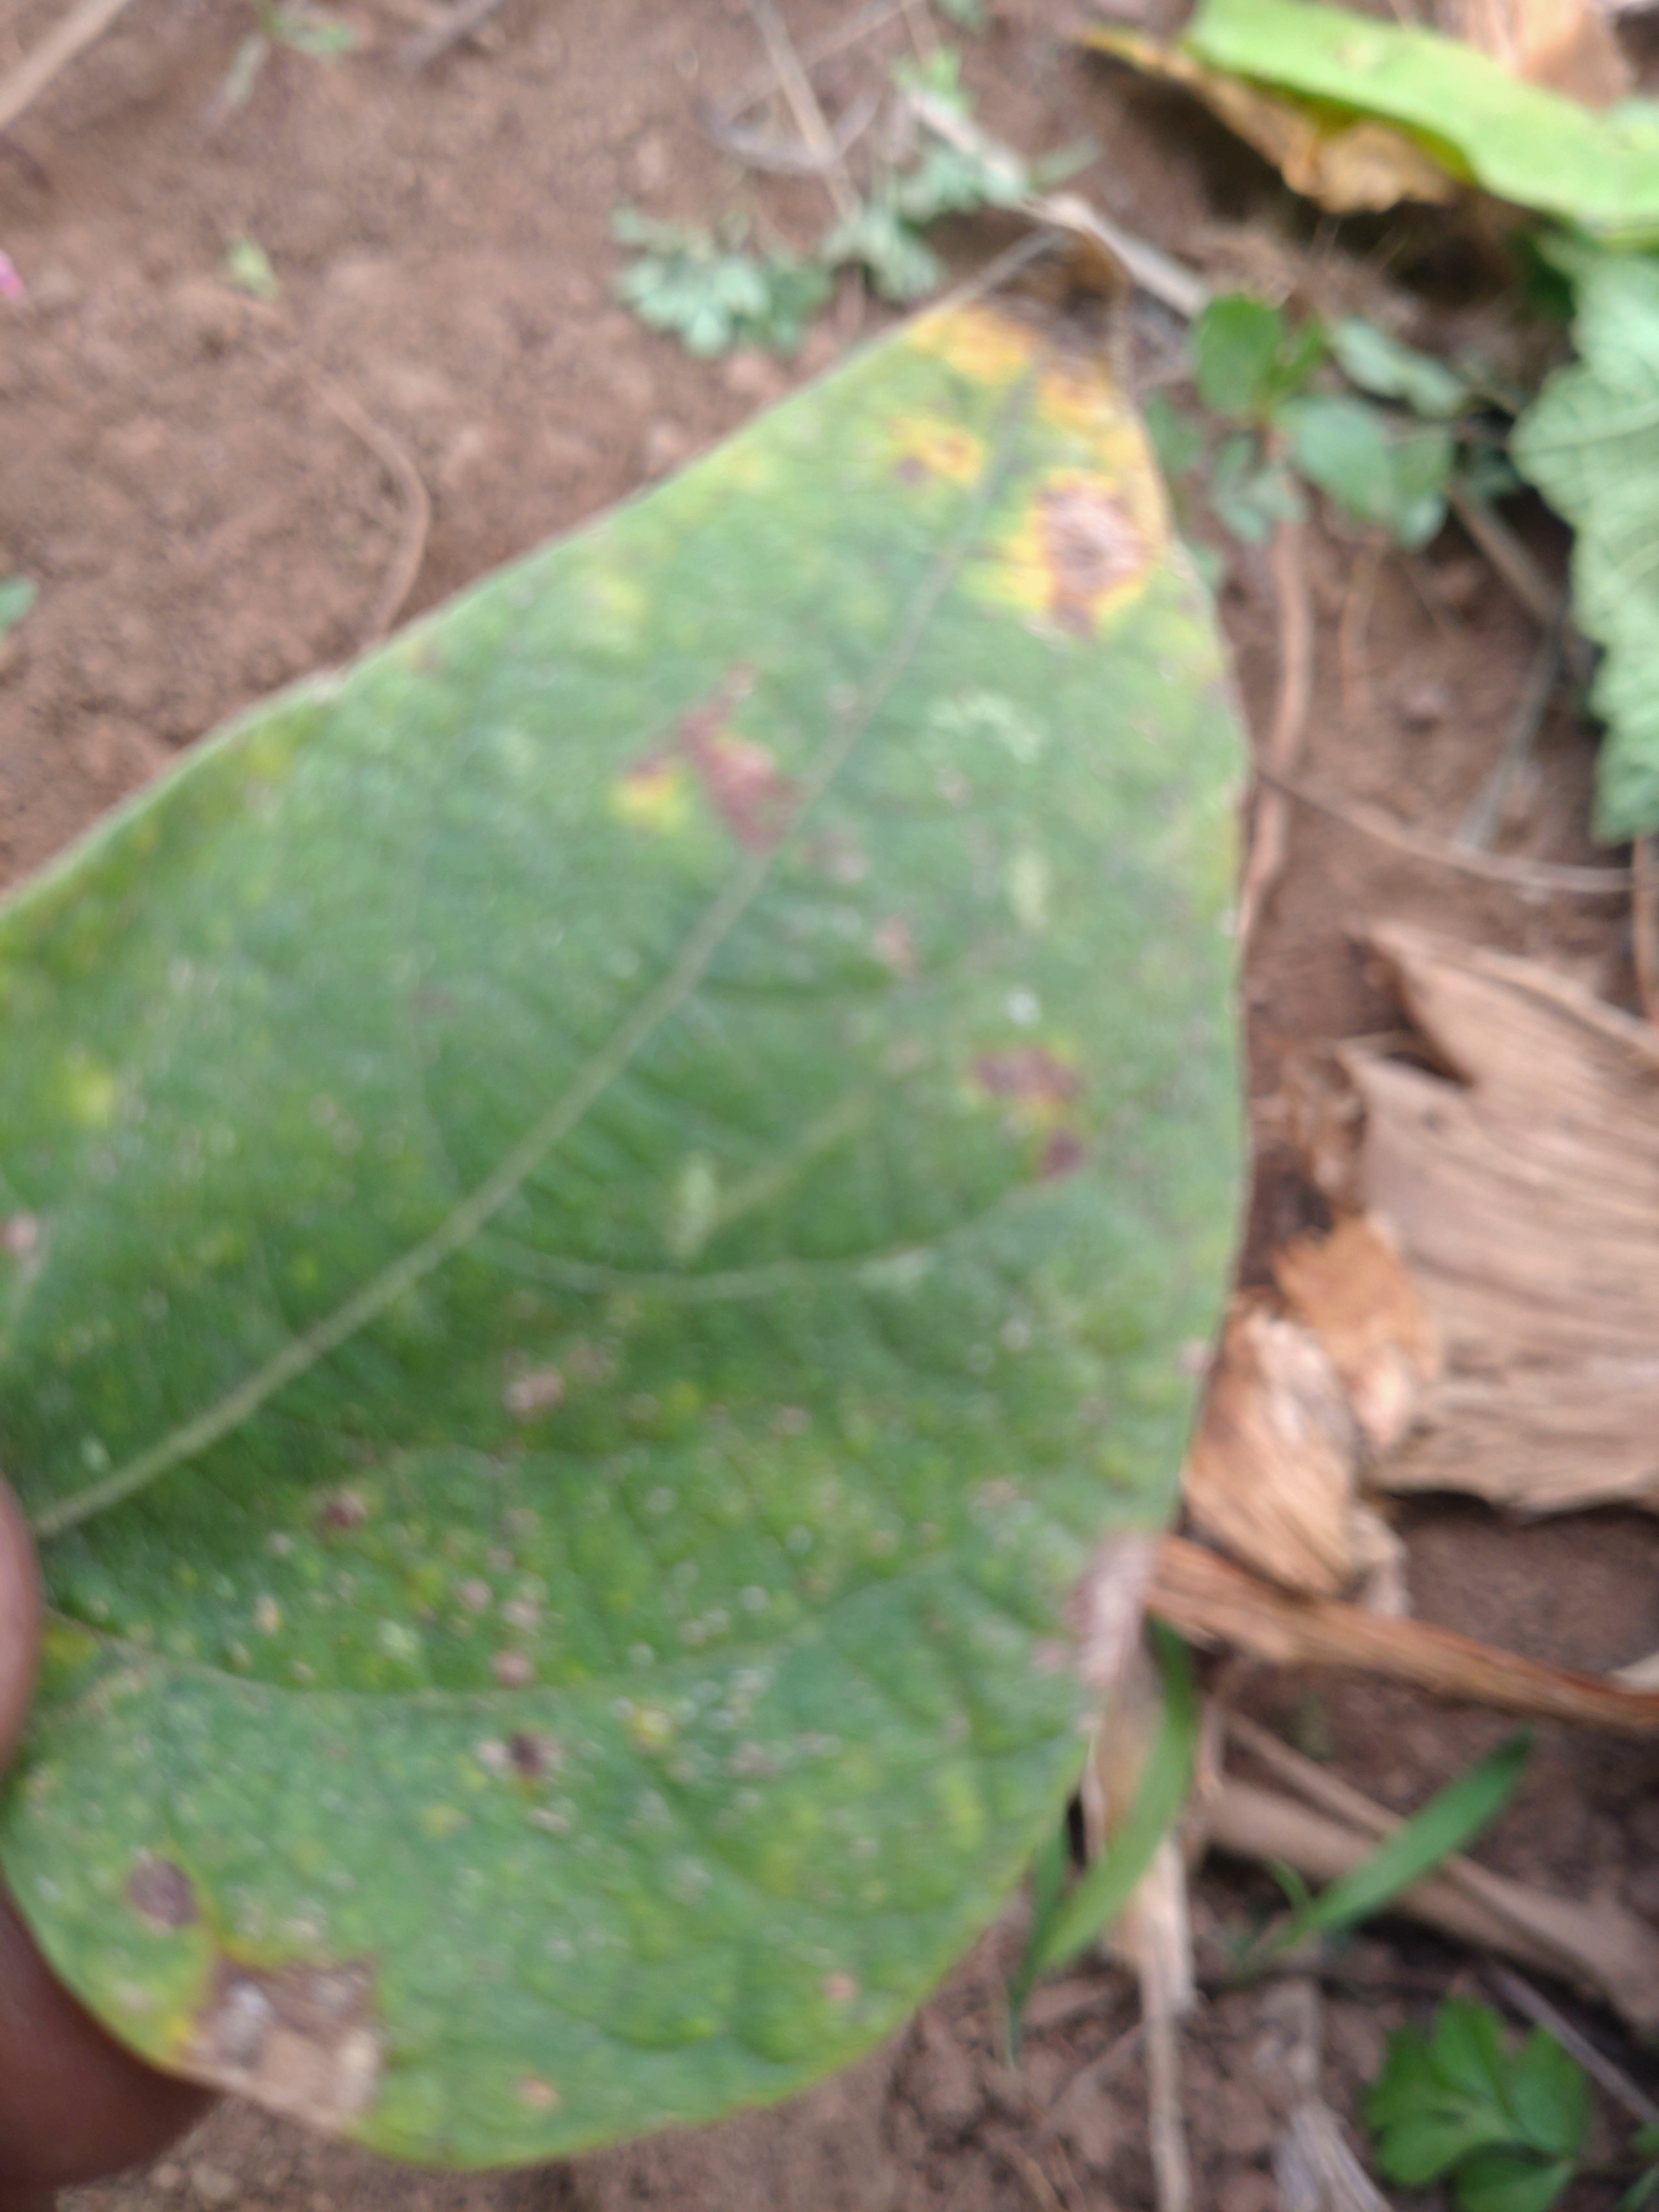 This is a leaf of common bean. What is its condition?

rust
